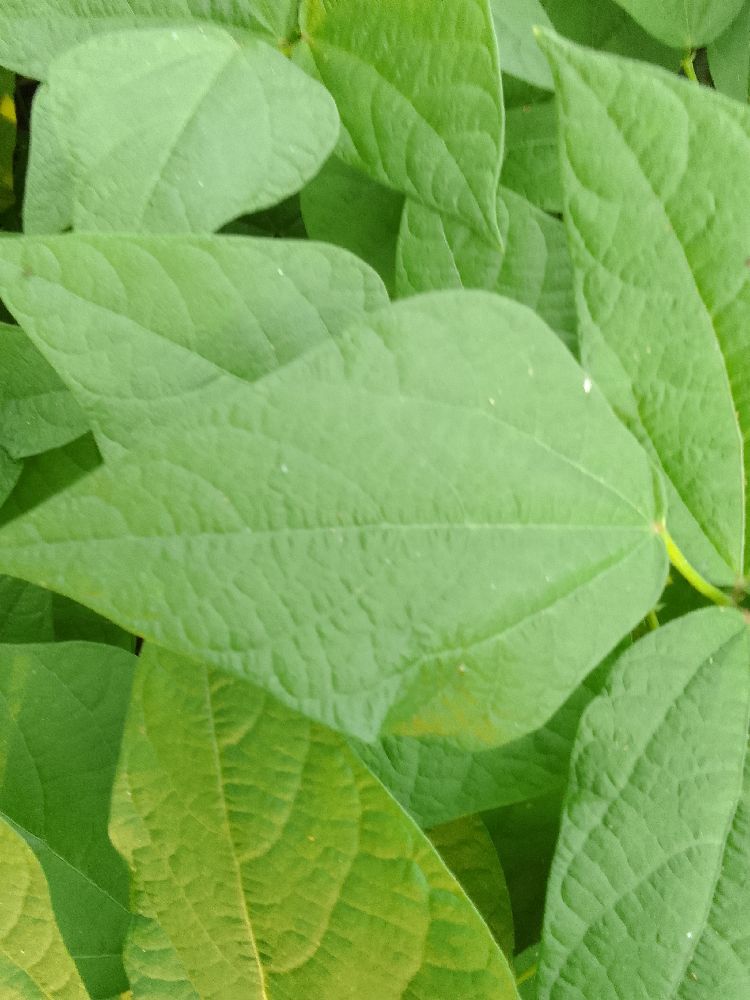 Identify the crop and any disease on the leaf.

common bean, healthy
